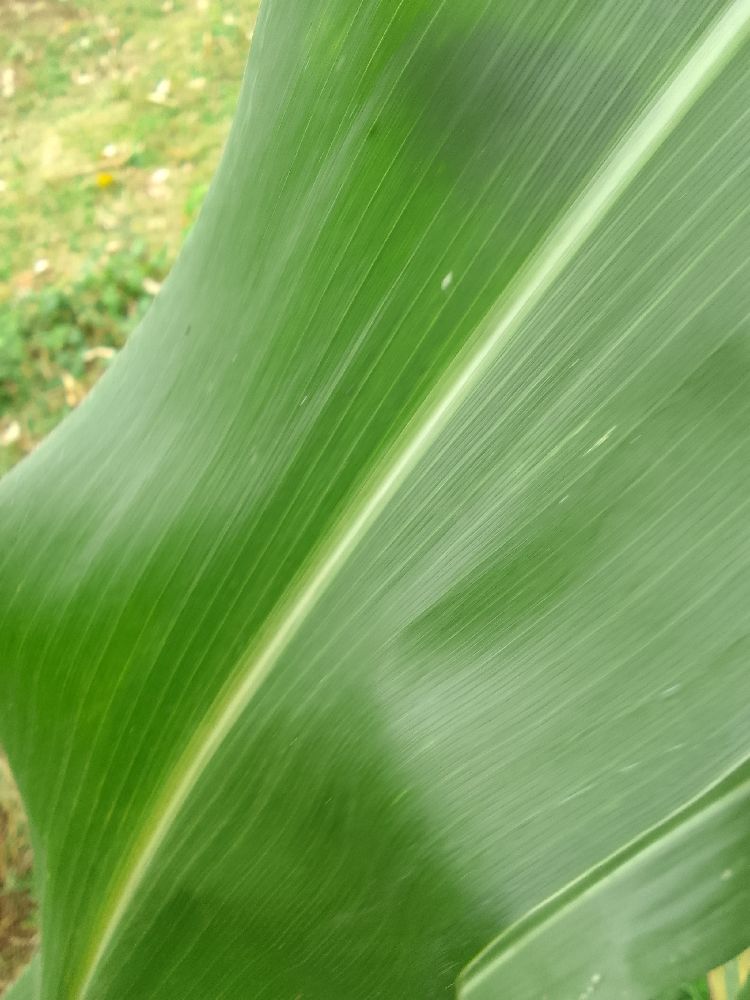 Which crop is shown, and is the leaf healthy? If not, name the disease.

maize, healthy
